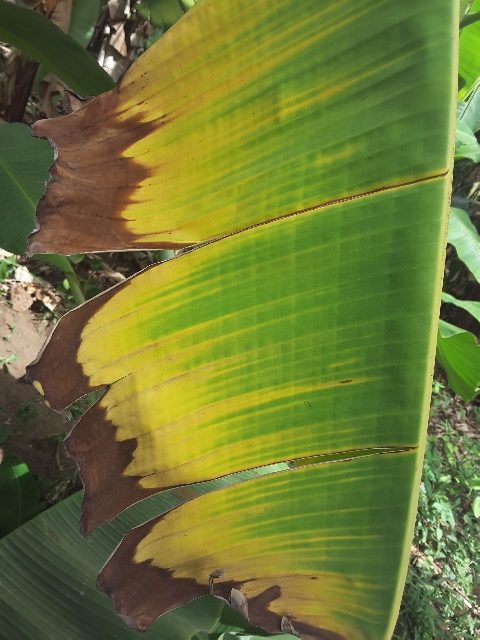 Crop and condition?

banana, fusarium wilt race 1
